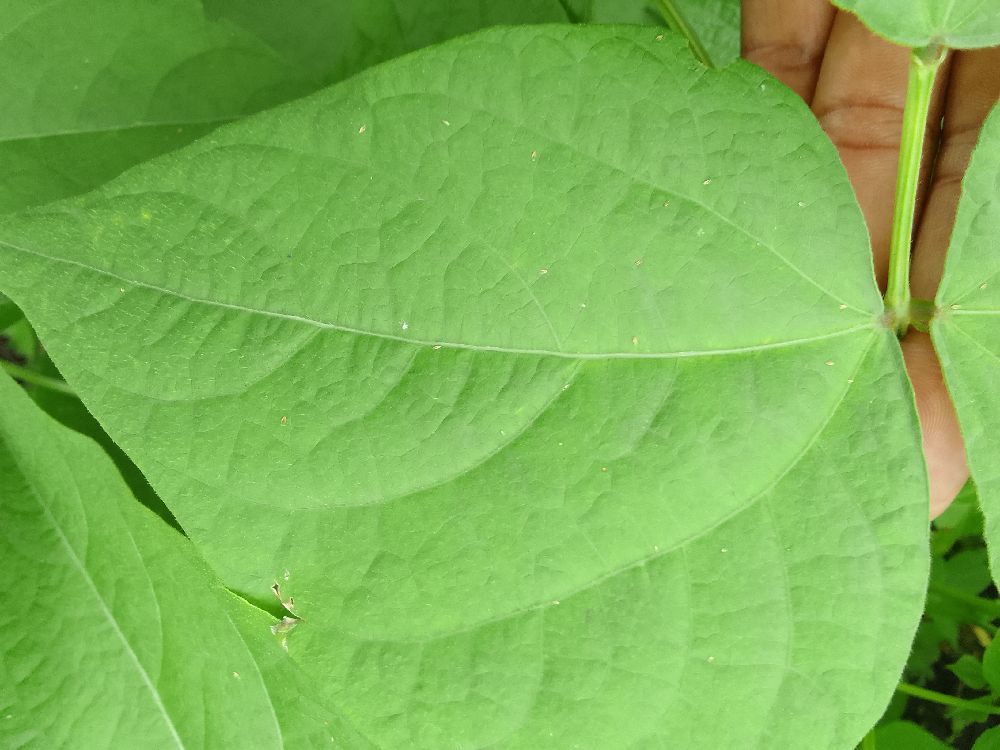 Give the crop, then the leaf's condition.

common bean, healthy
